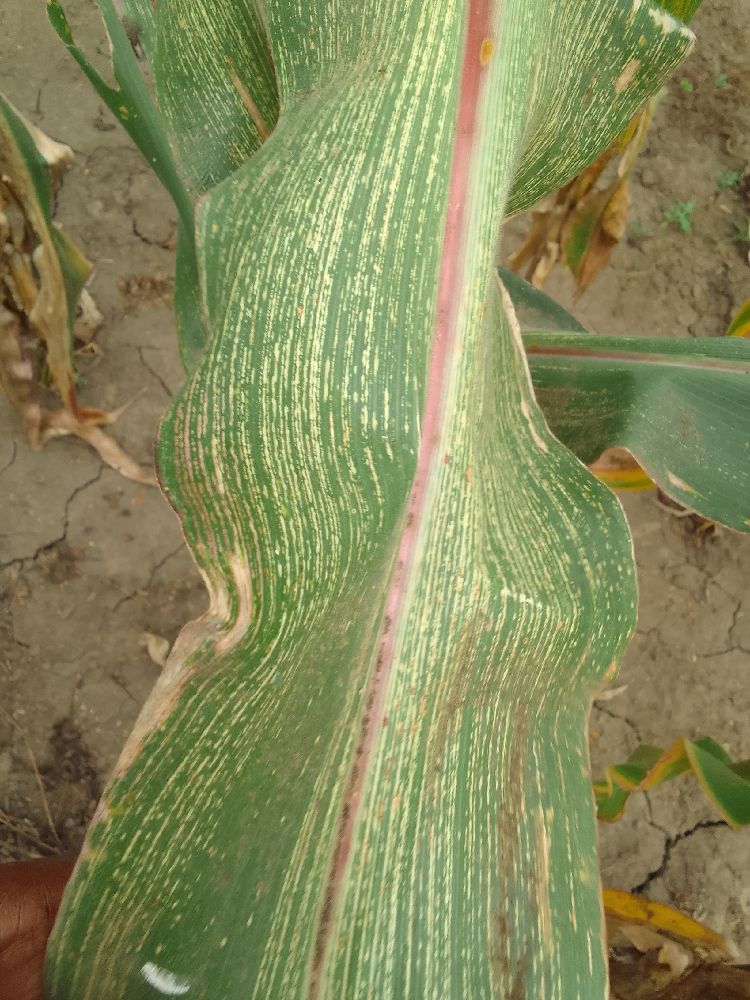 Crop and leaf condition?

maize, maize streak virus
